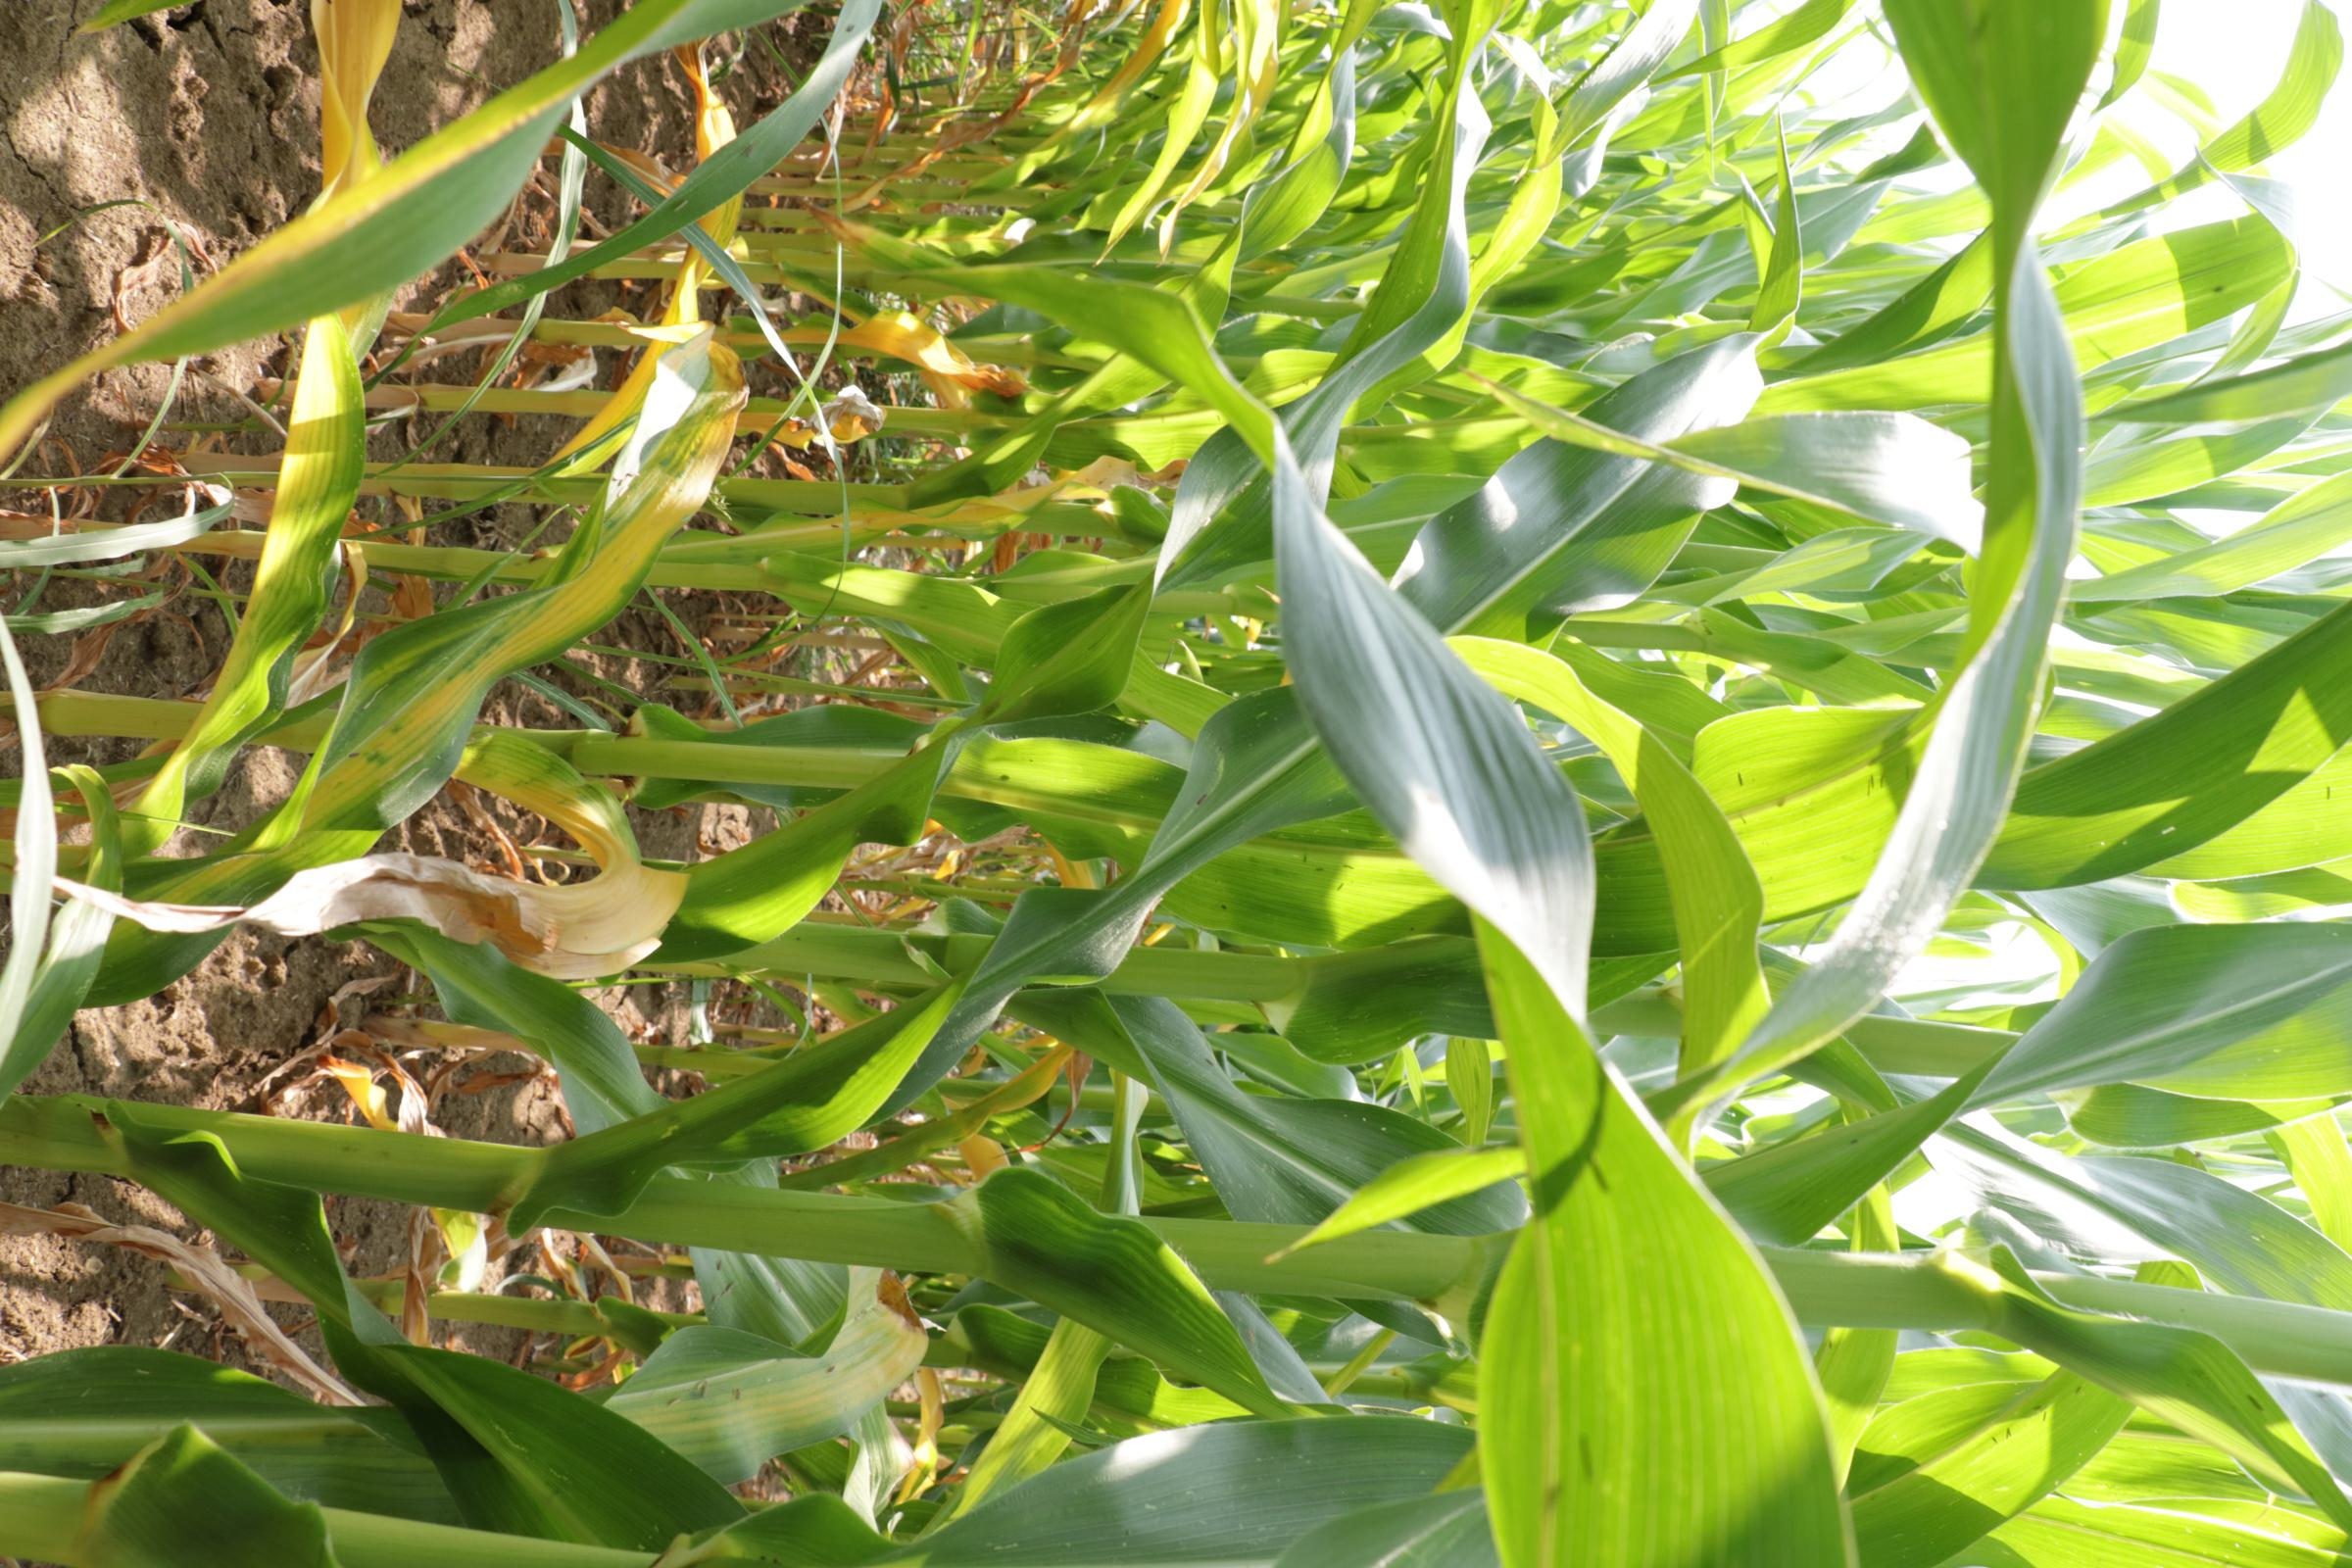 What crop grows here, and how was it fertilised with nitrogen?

maize, no added nitrogen
